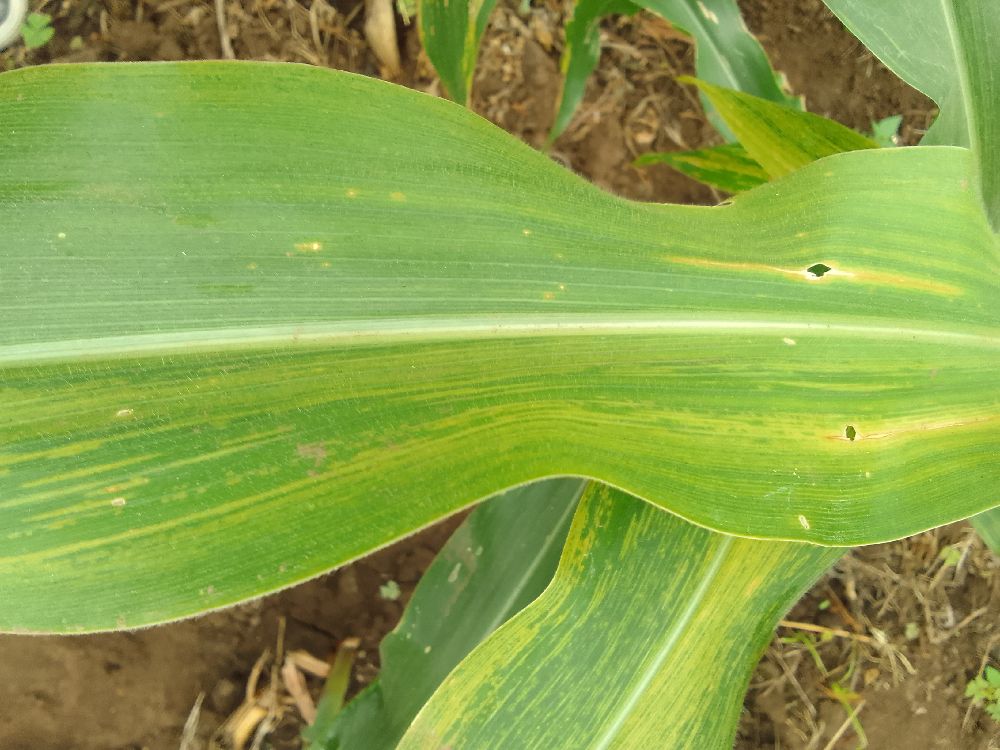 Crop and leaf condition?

maize, maize lethal necrosis
